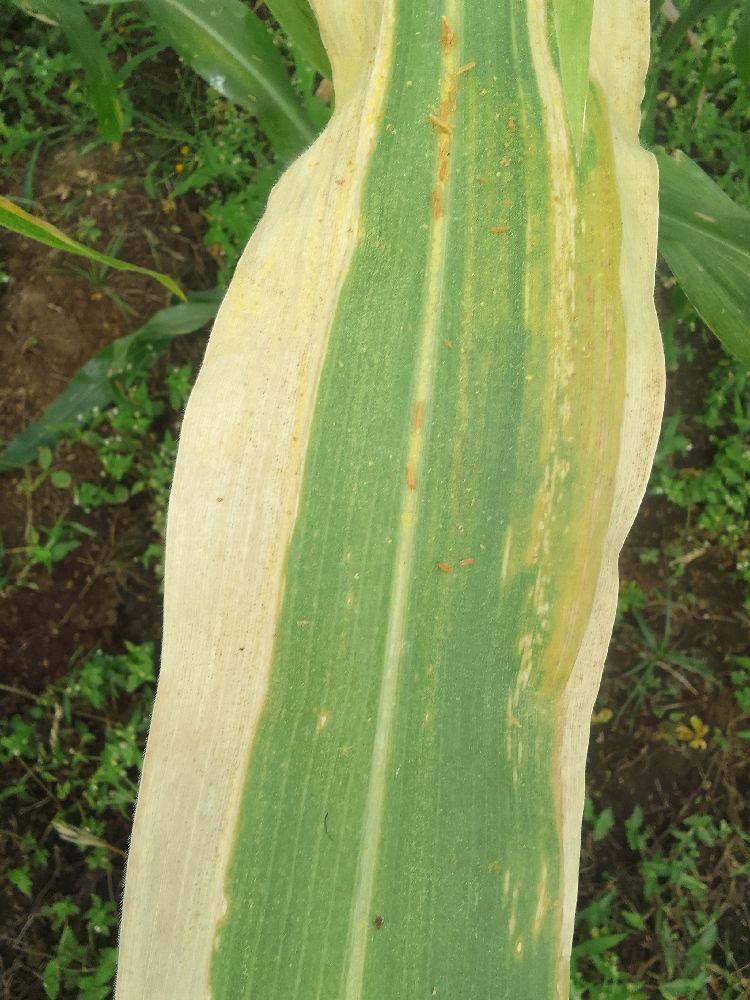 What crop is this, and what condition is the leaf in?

maize, maize lethal necrosis
